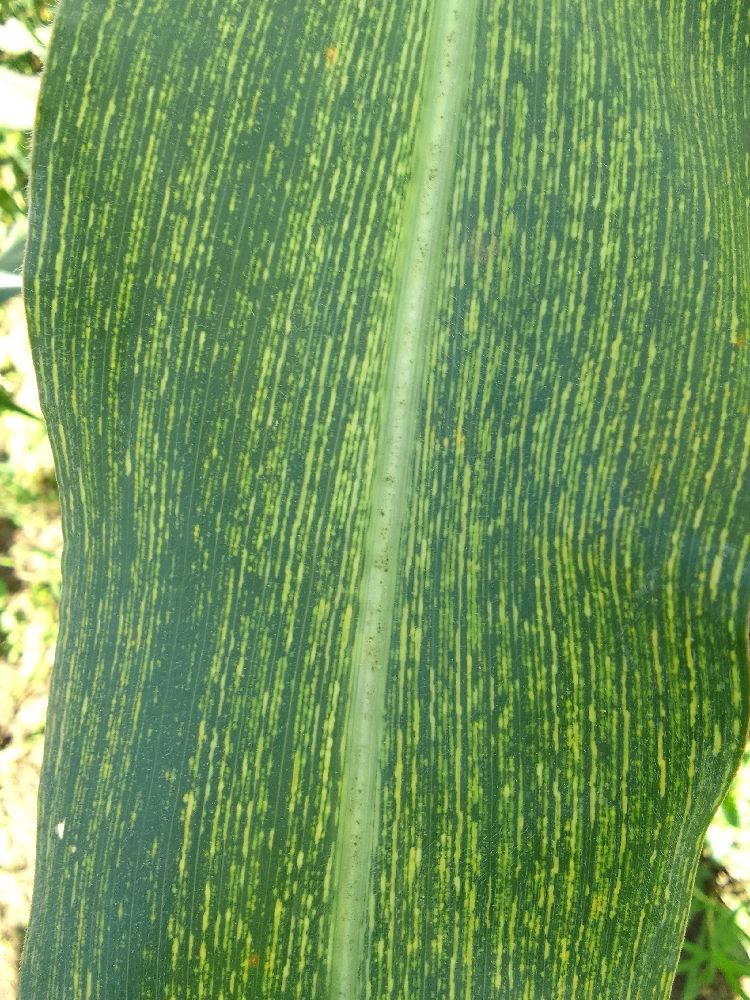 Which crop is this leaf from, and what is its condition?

maize, maize streak virus
